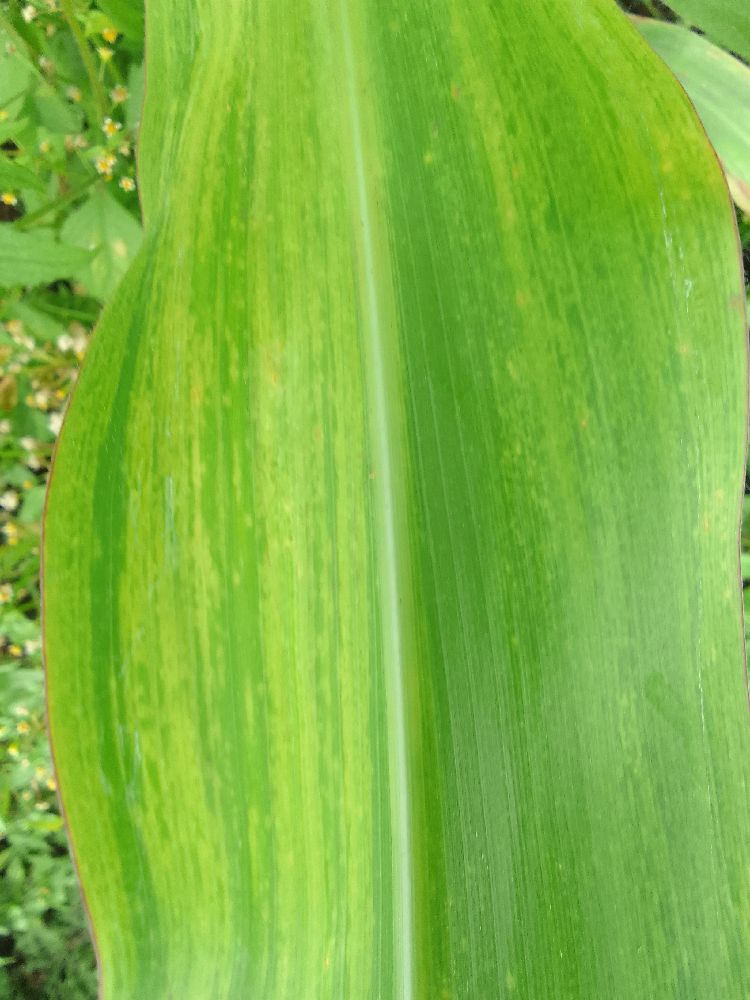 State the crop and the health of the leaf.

maize, maize lethal necrosis
